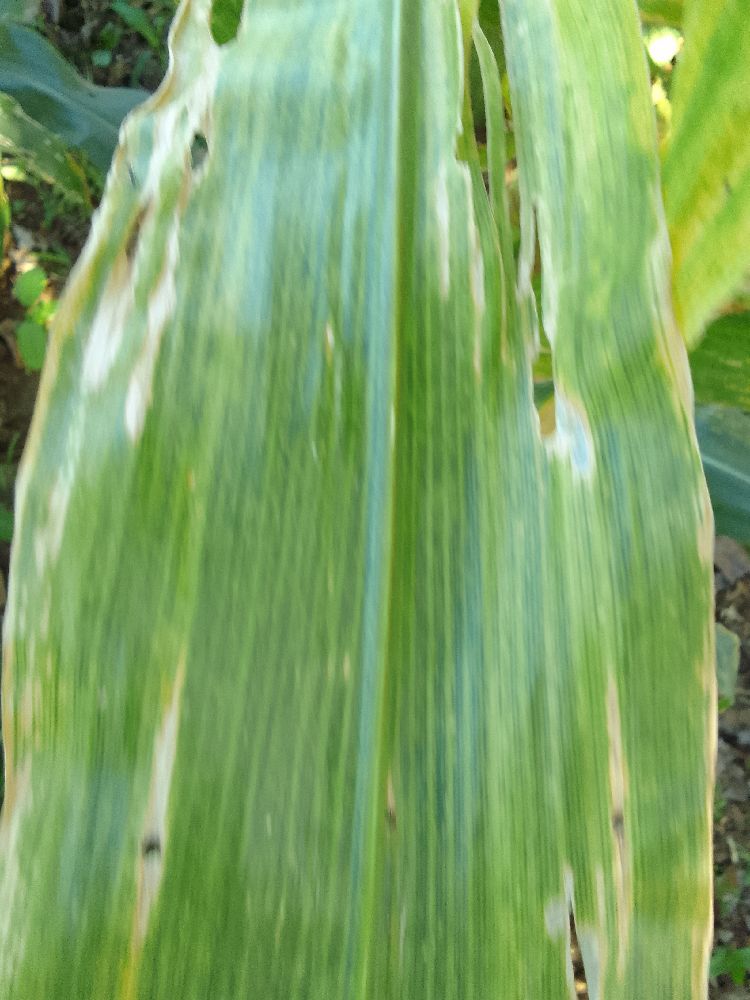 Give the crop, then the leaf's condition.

maize, maize lethal necrosis
